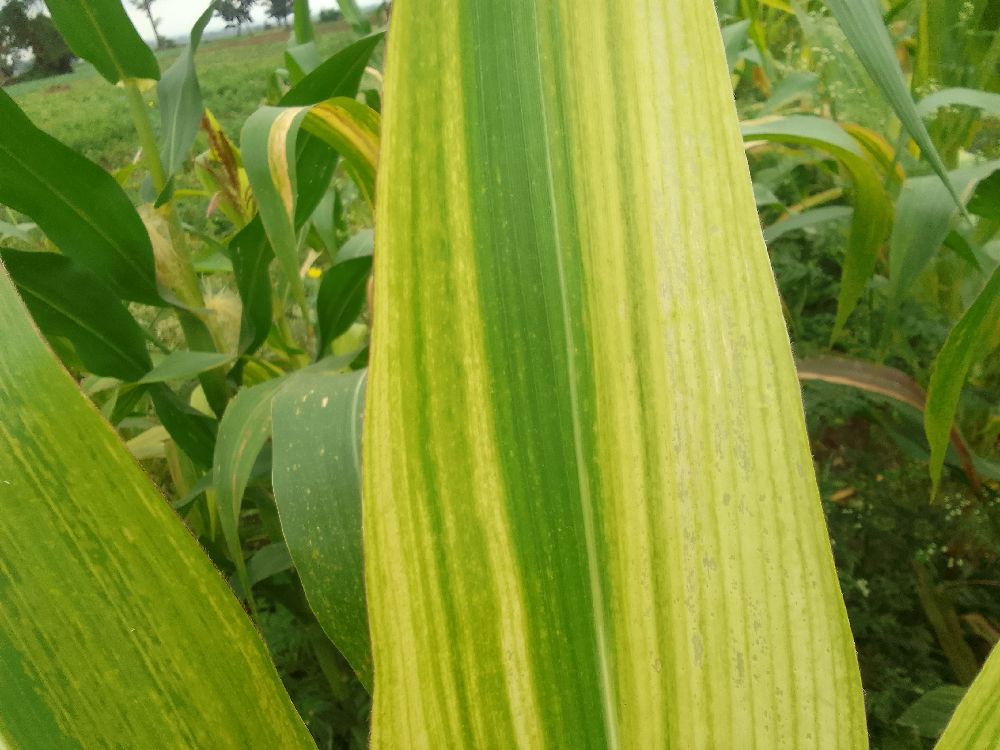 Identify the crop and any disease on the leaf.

maize, maize lethal necrosis
